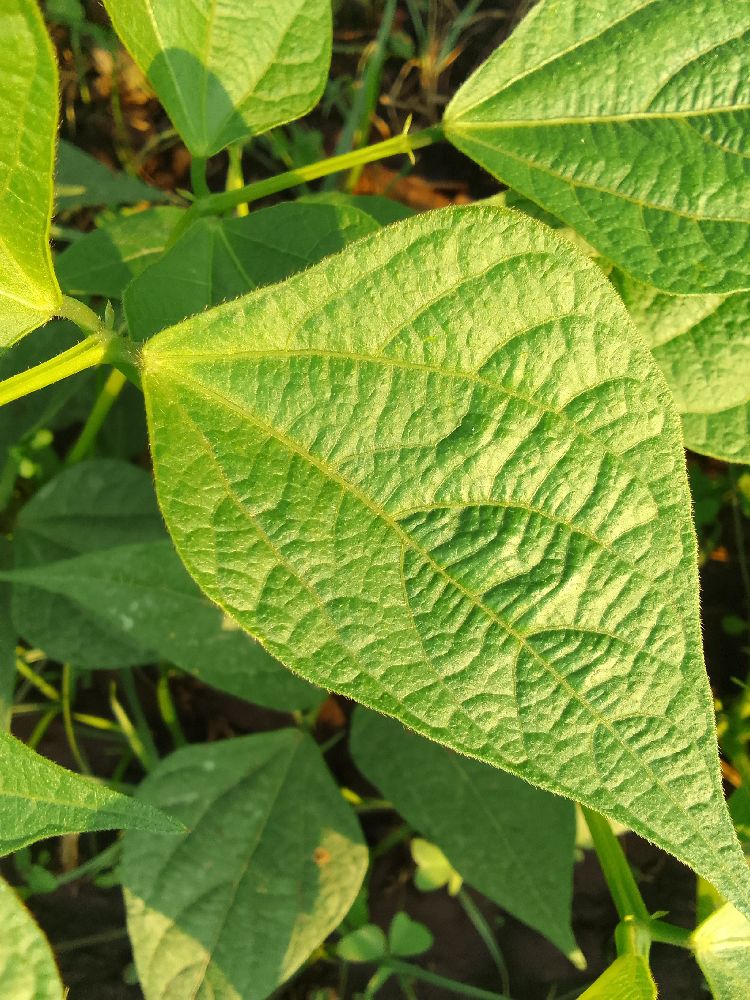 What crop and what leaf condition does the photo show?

common bean, healthy
